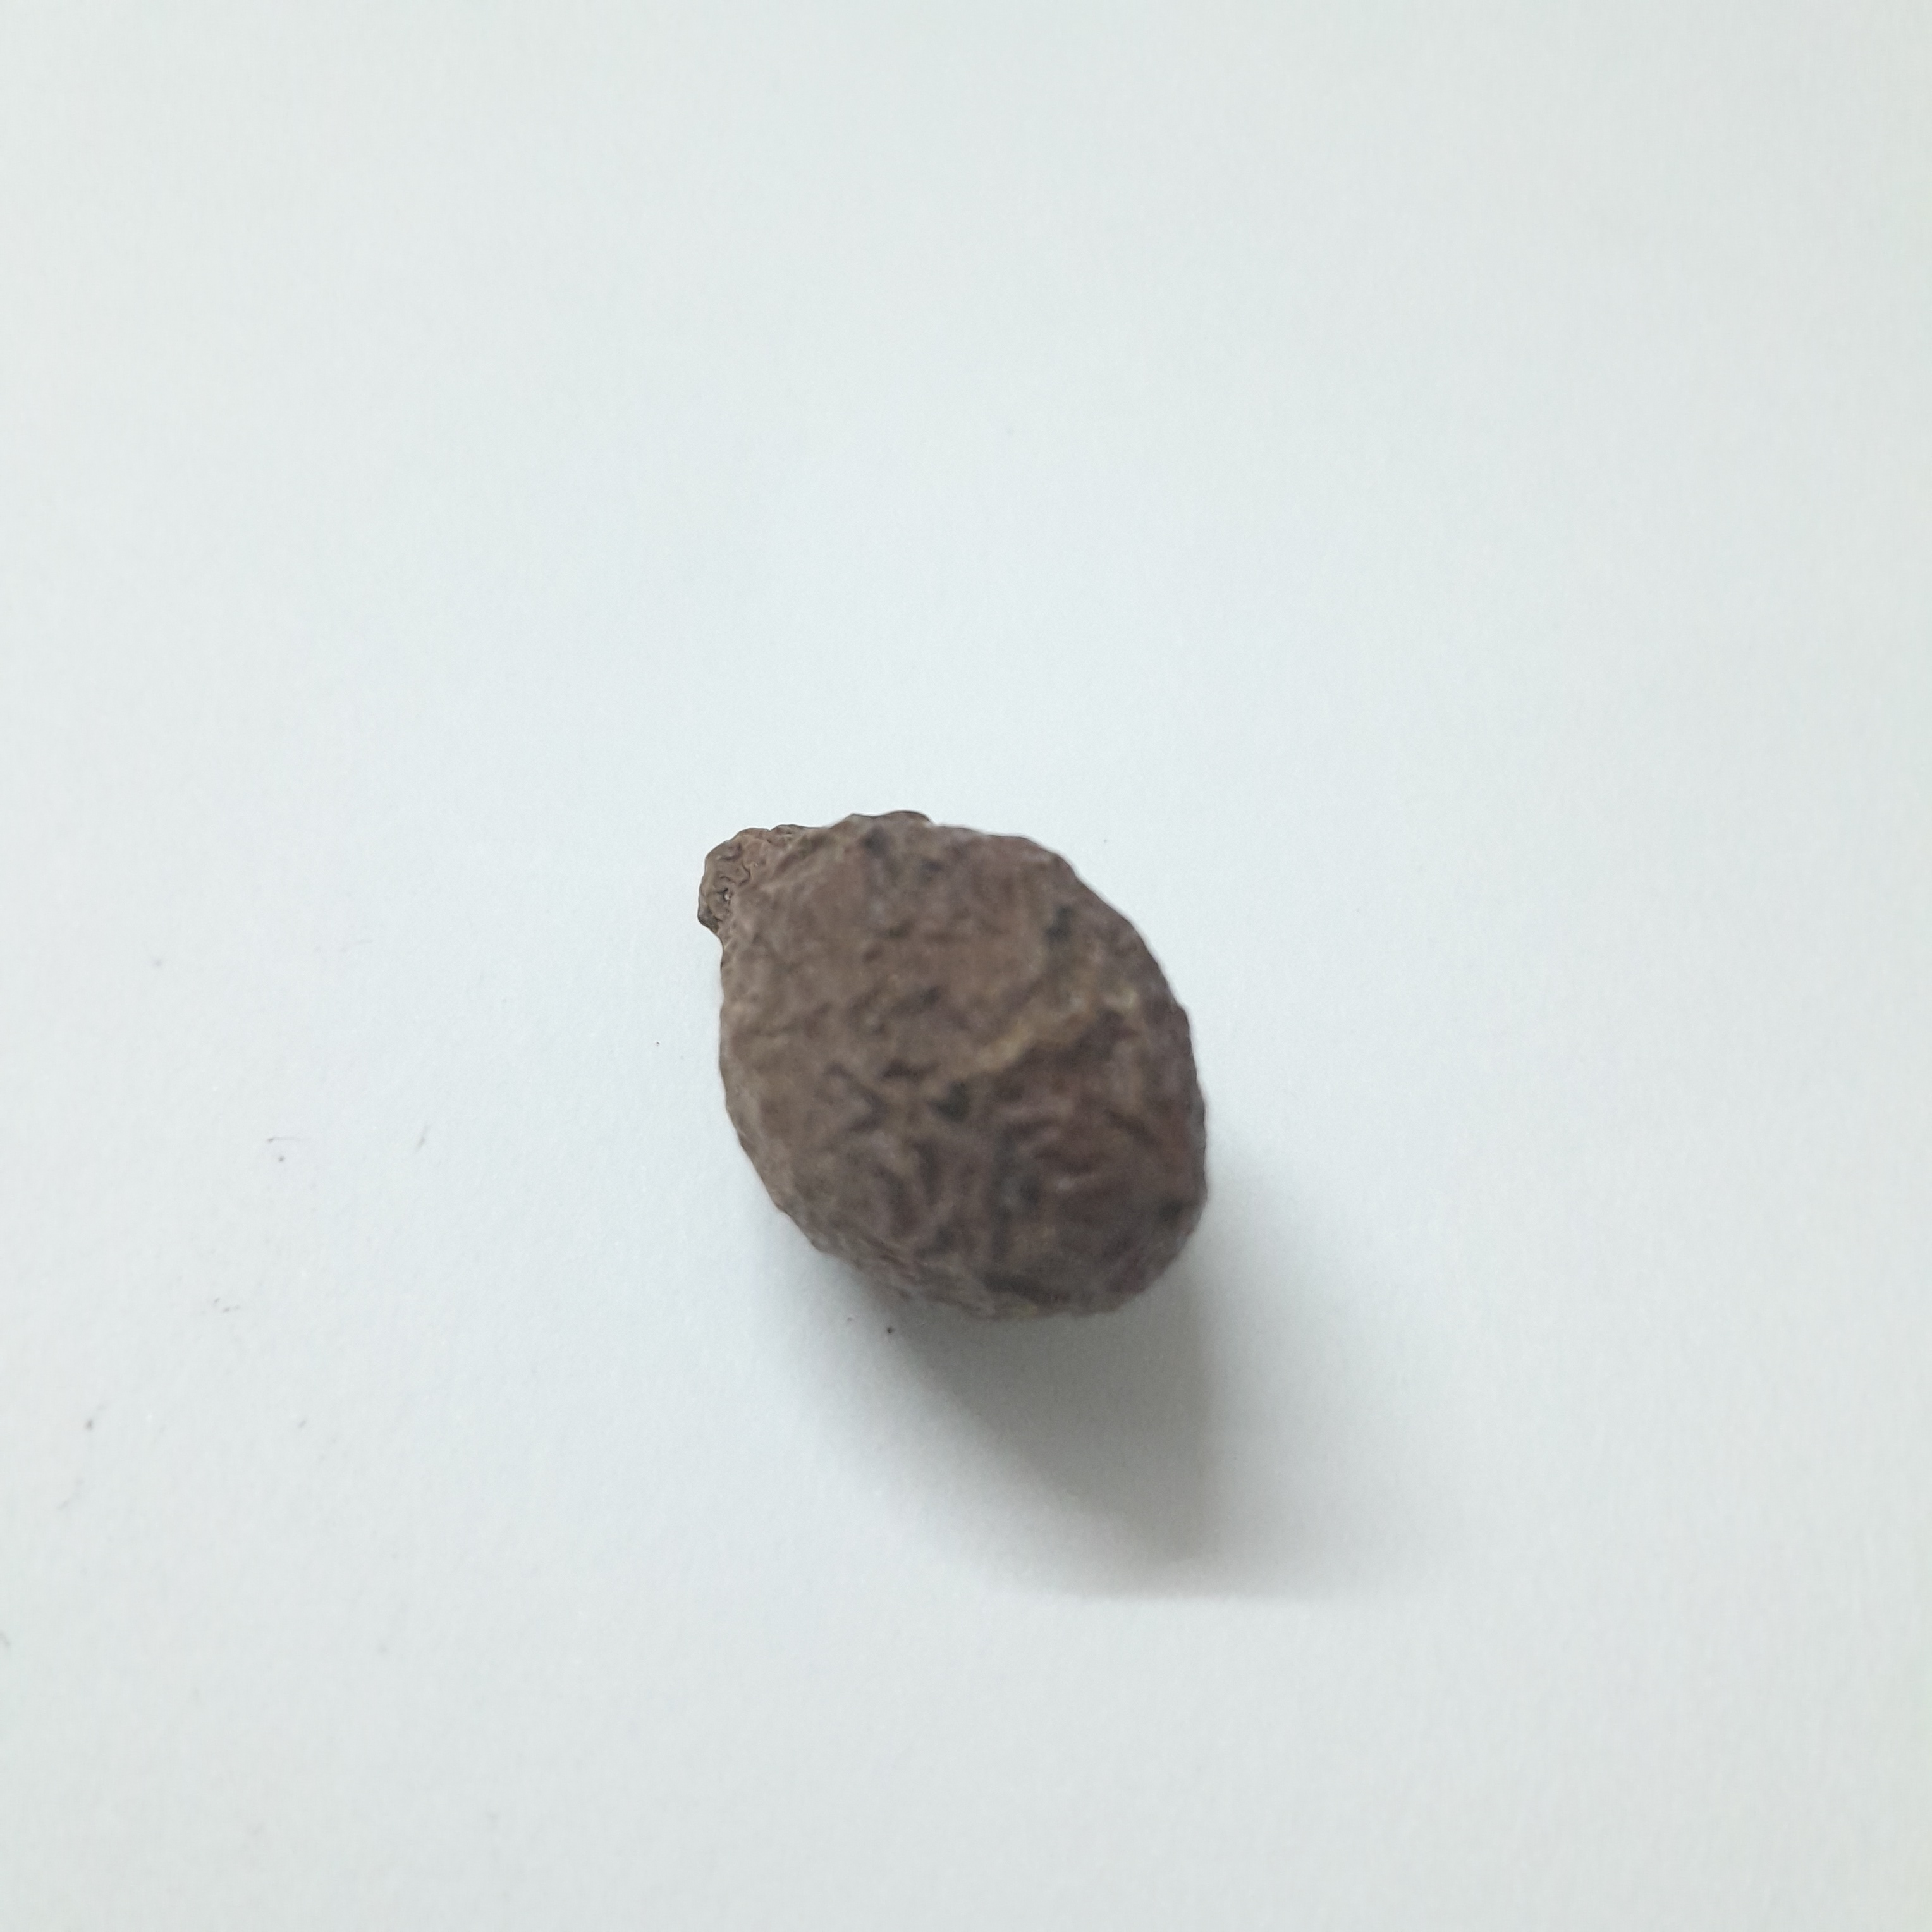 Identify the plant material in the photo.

niranjanphal
